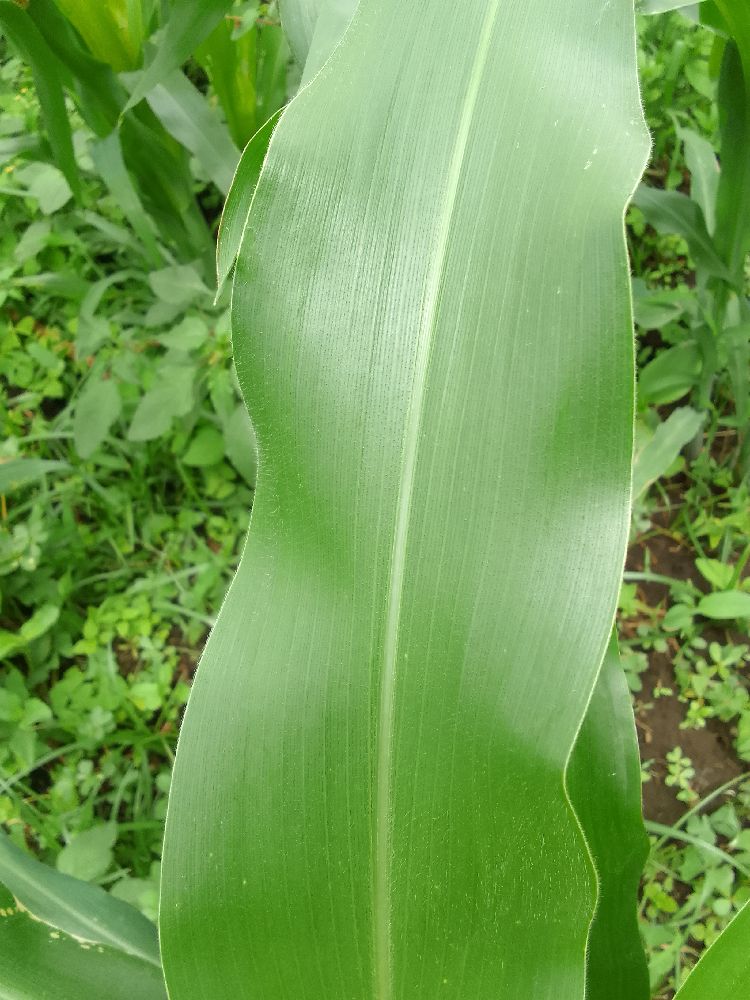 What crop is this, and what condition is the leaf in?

maize, healthy
